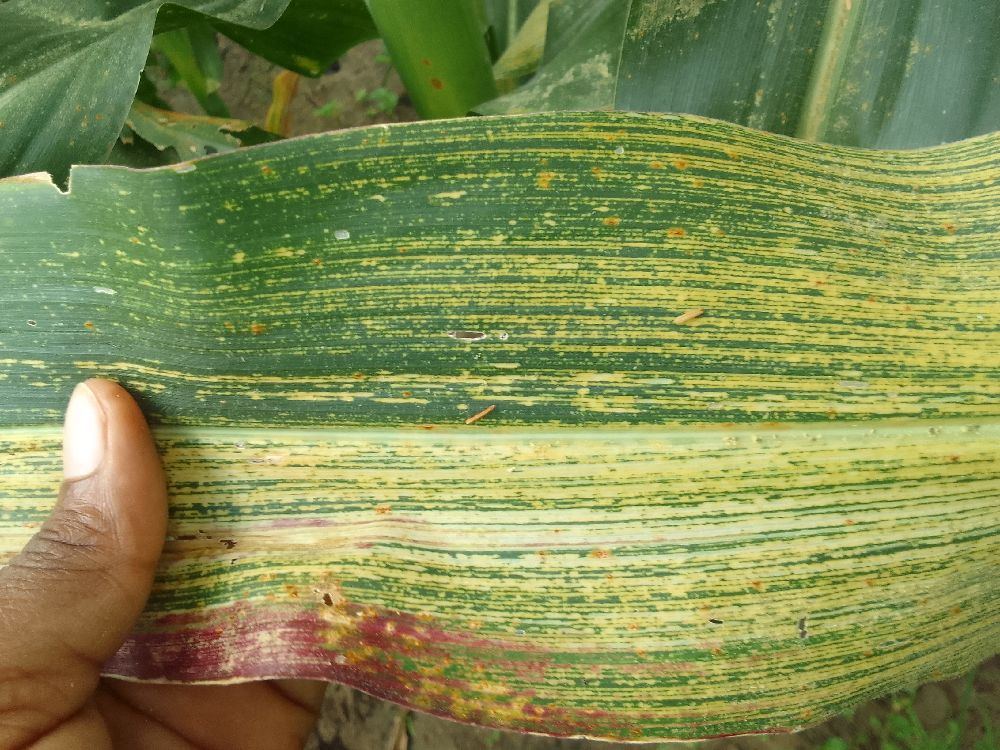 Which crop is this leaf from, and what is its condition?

maize, maize streak virus
